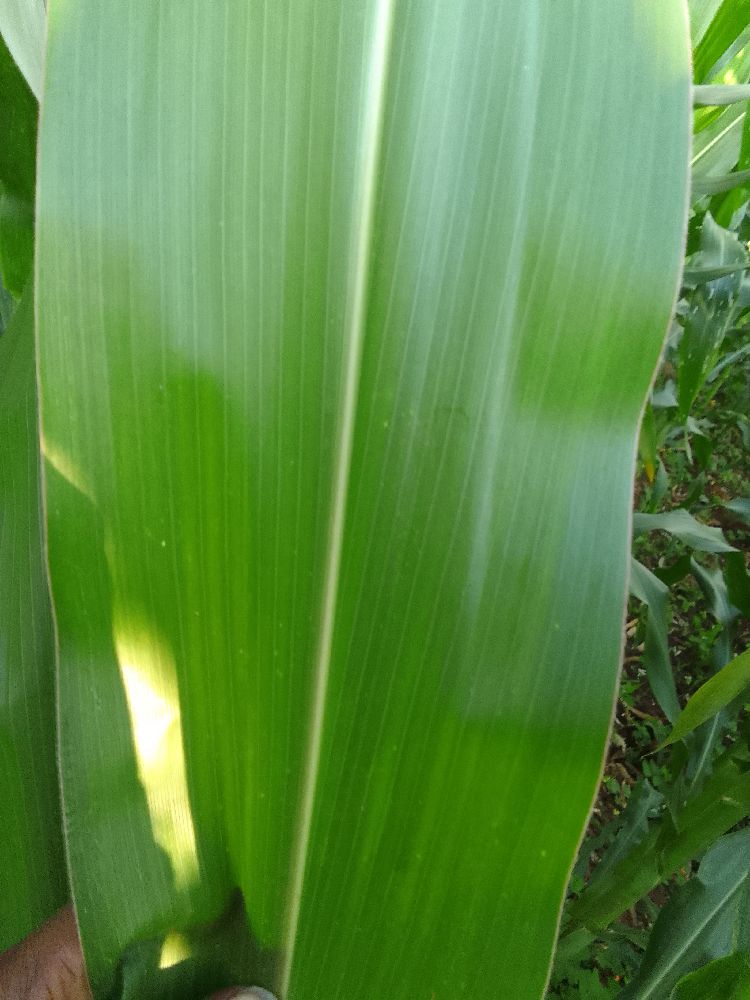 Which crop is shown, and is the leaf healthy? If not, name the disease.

maize, healthy
